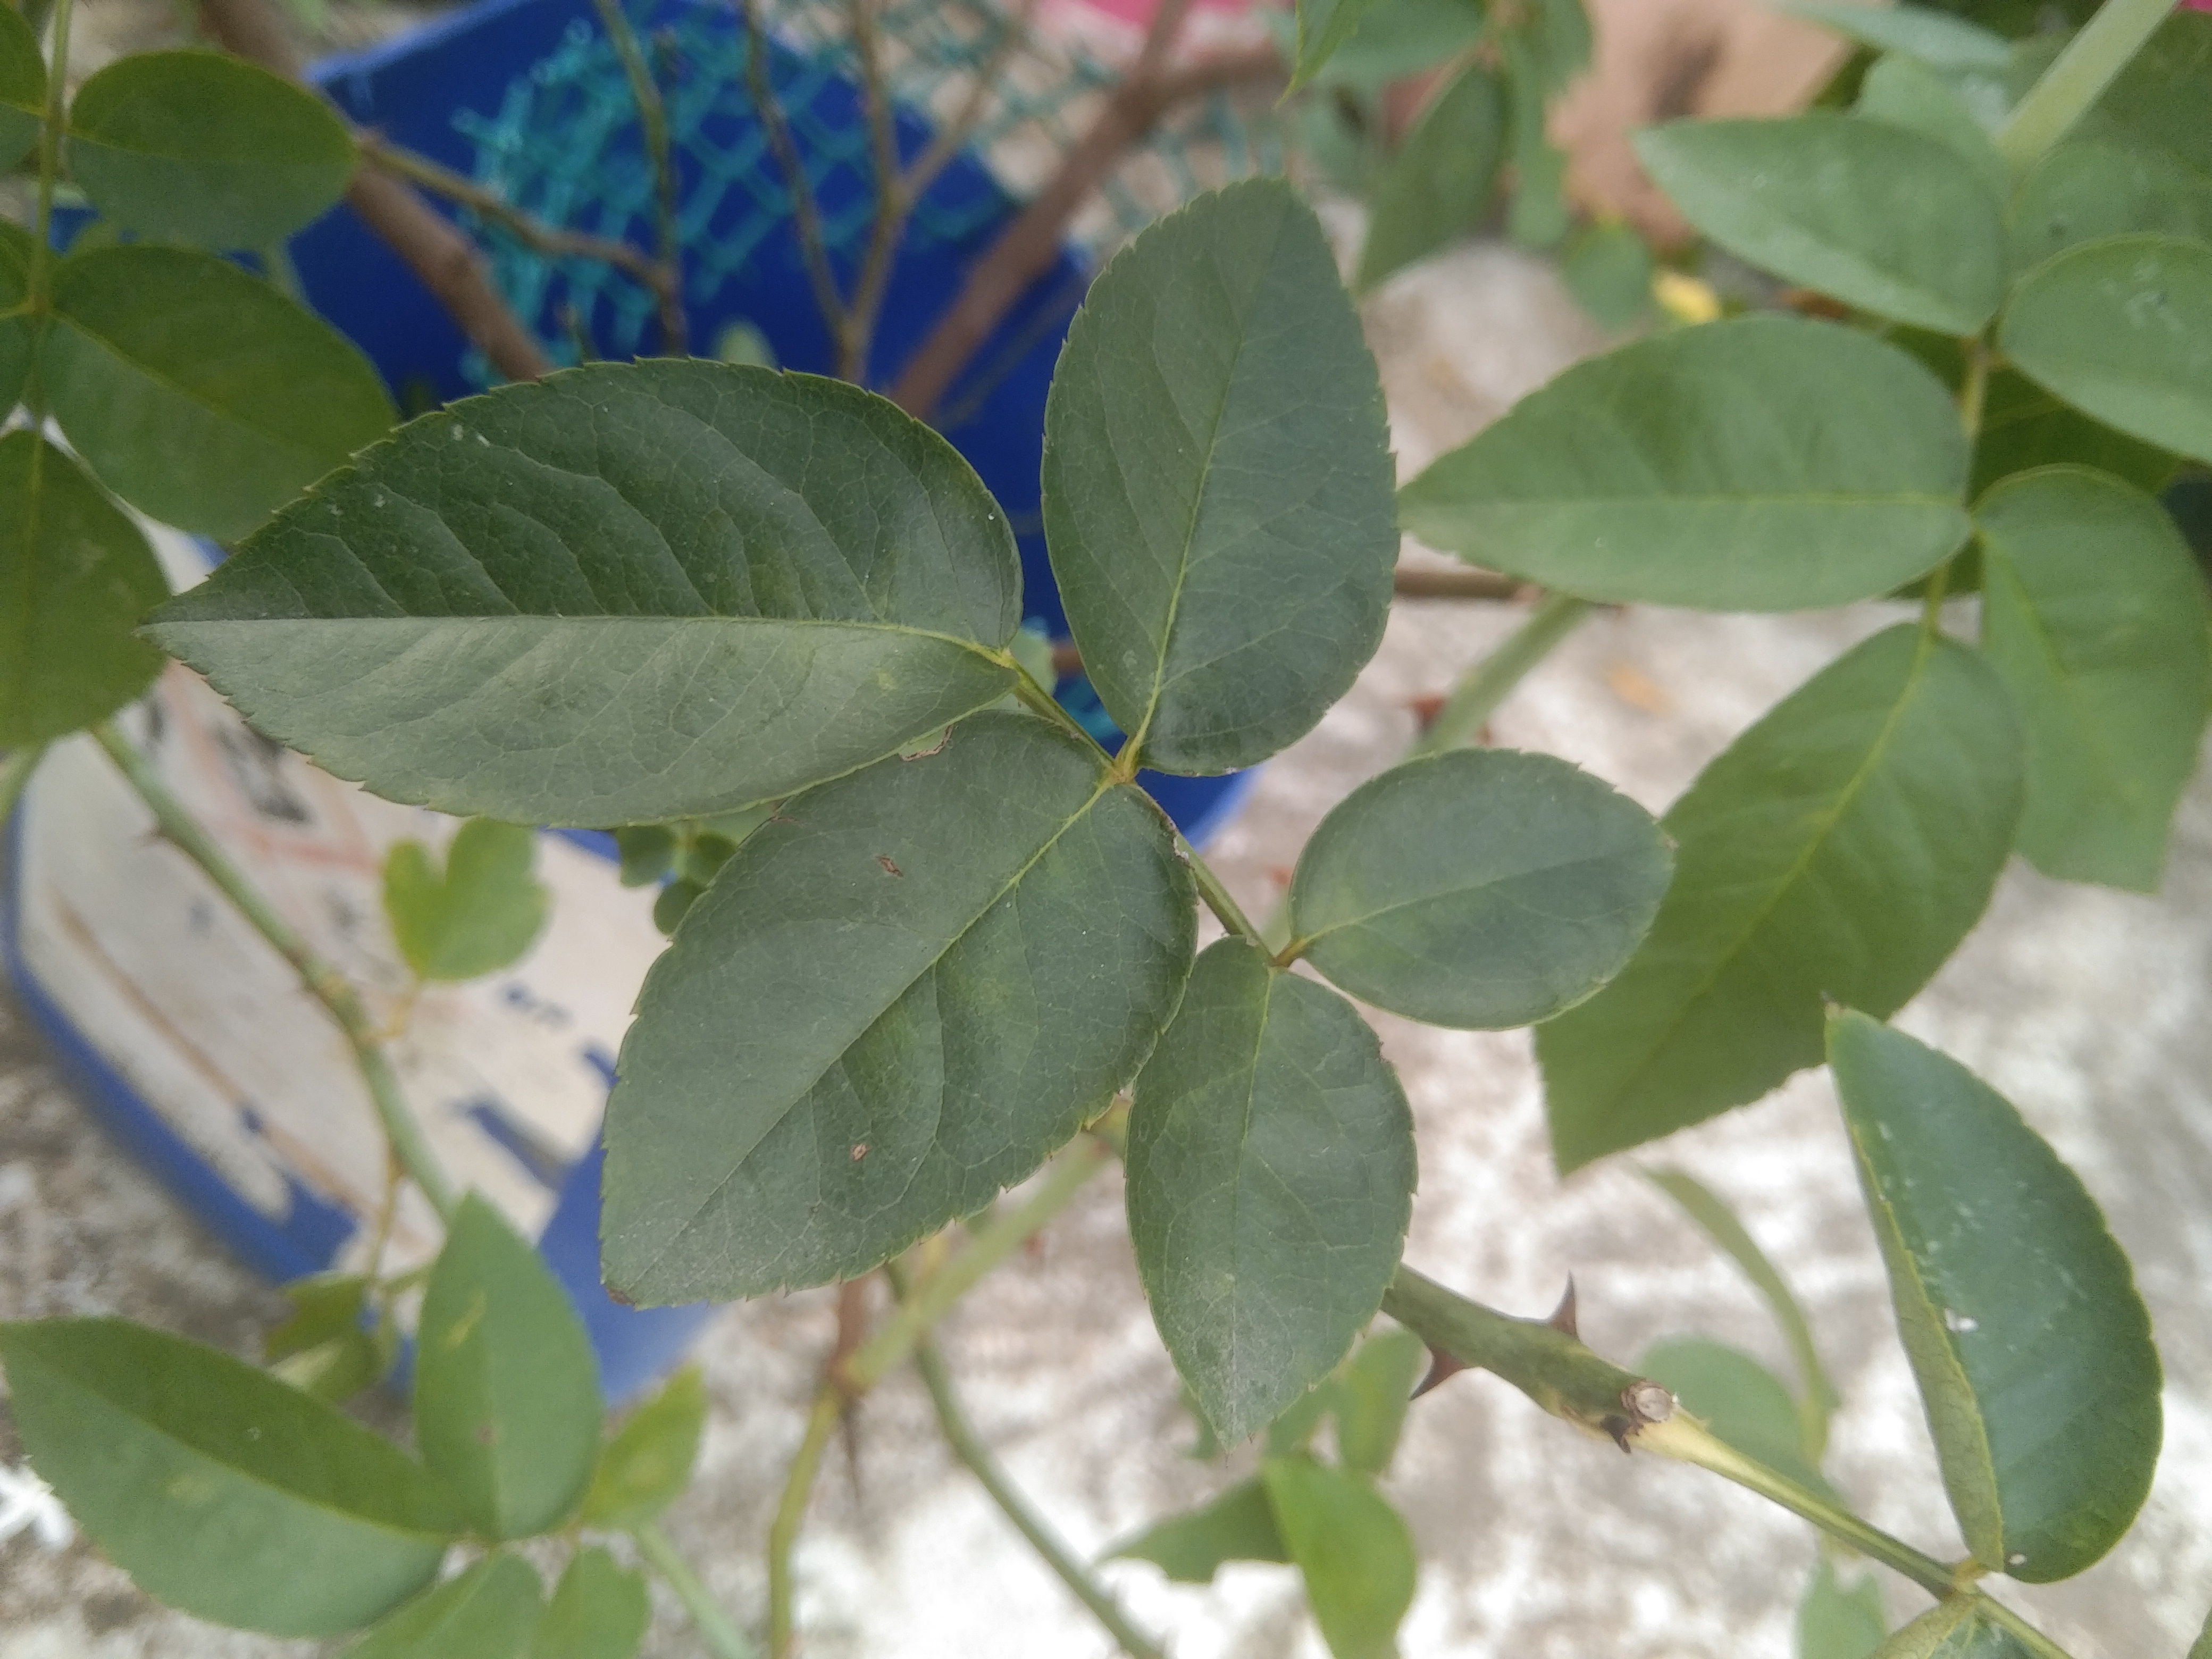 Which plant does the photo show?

rose
